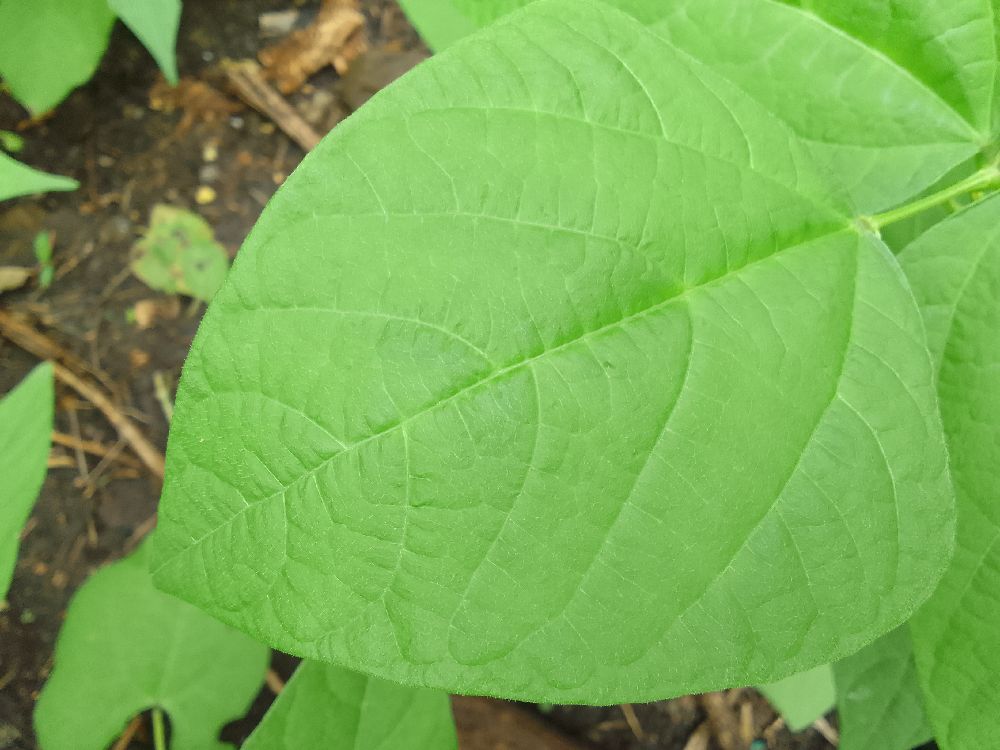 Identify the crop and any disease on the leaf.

common bean, healthy
